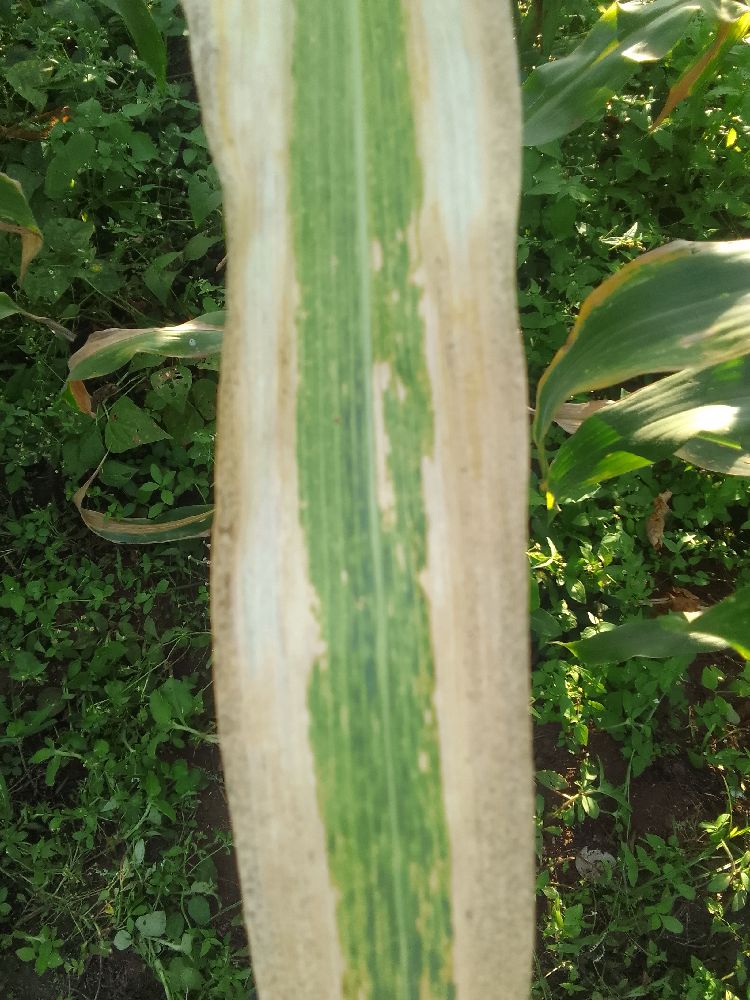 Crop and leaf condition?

maize, maize lethal necrosis
